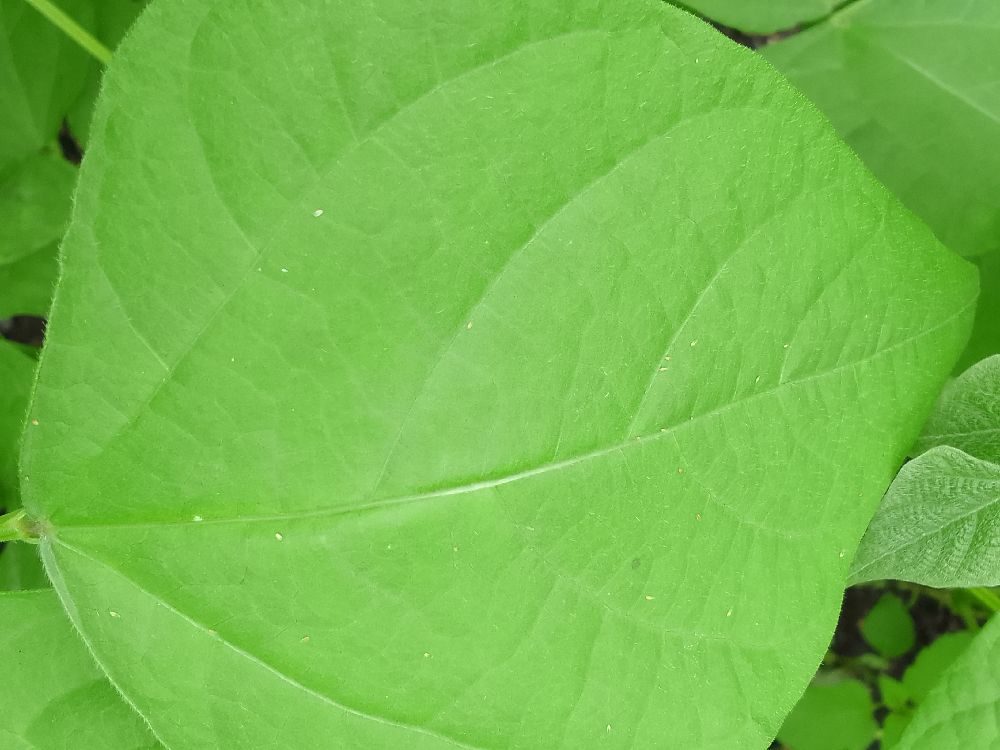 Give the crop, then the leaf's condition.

common bean, healthy
